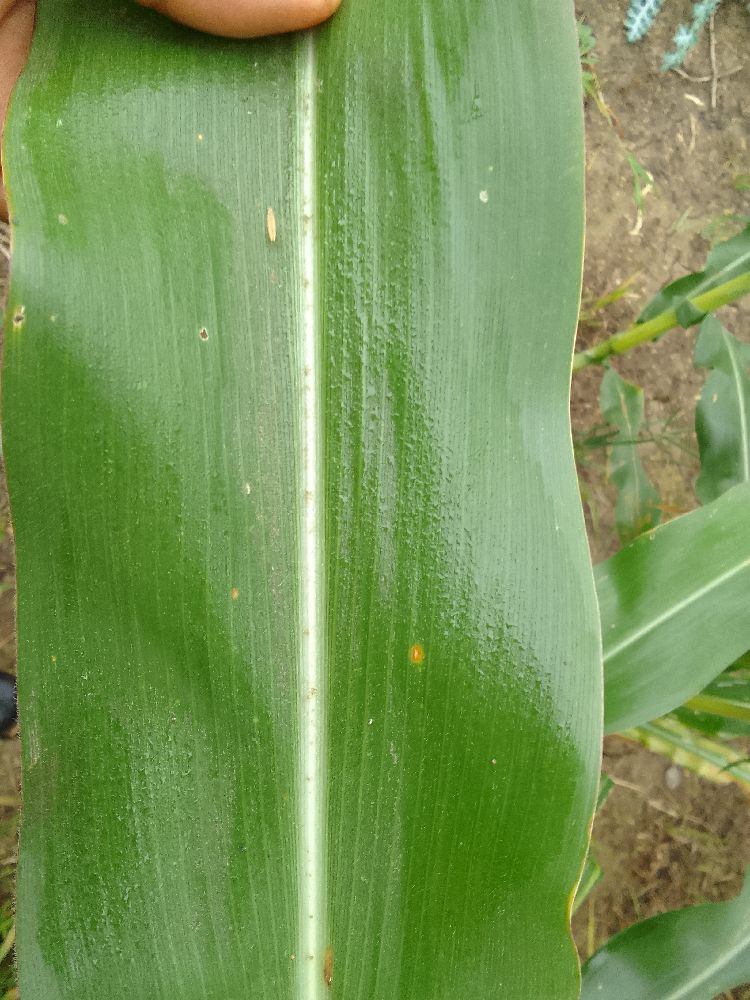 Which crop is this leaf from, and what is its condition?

maize, healthy
